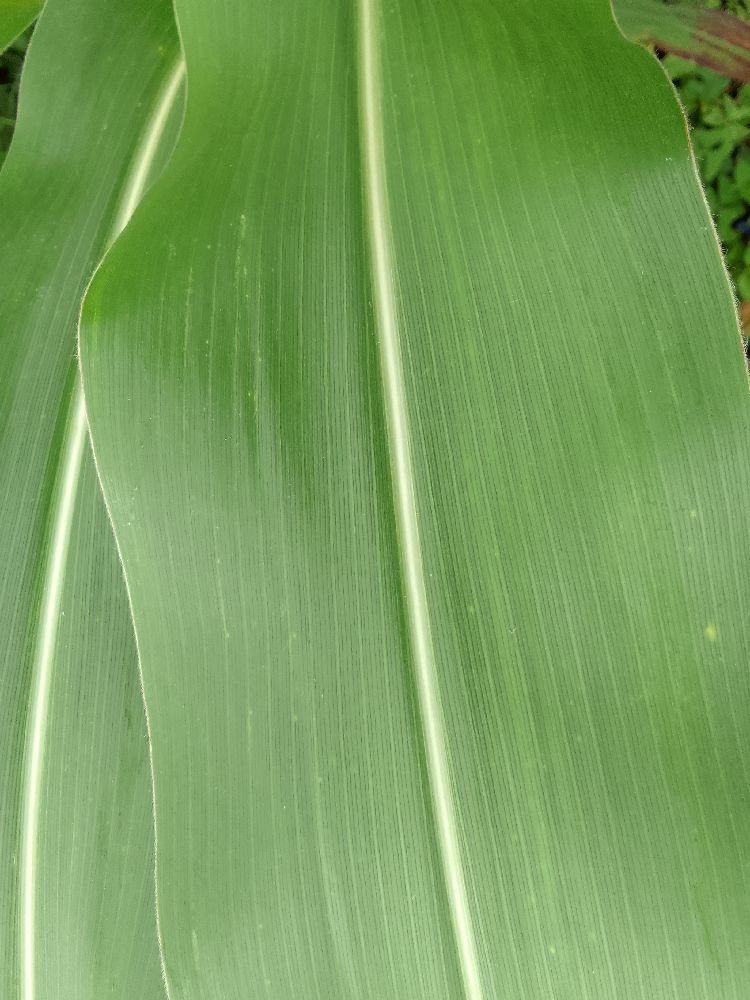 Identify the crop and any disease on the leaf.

maize, healthy
